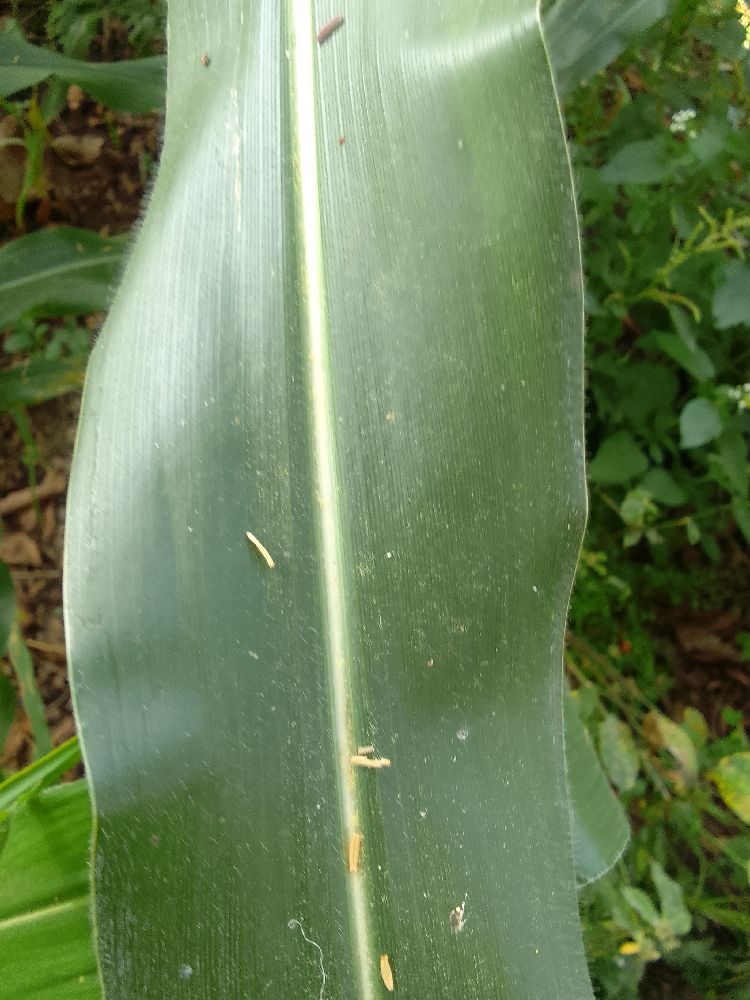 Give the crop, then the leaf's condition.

maize, healthy
